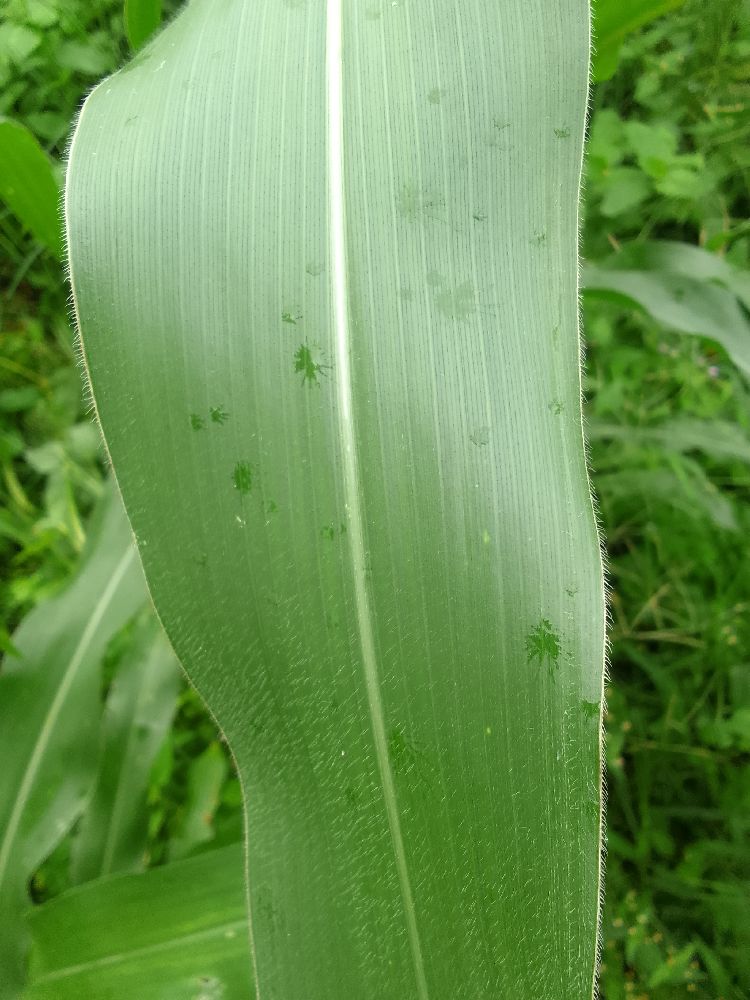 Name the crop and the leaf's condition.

maize, healthy
